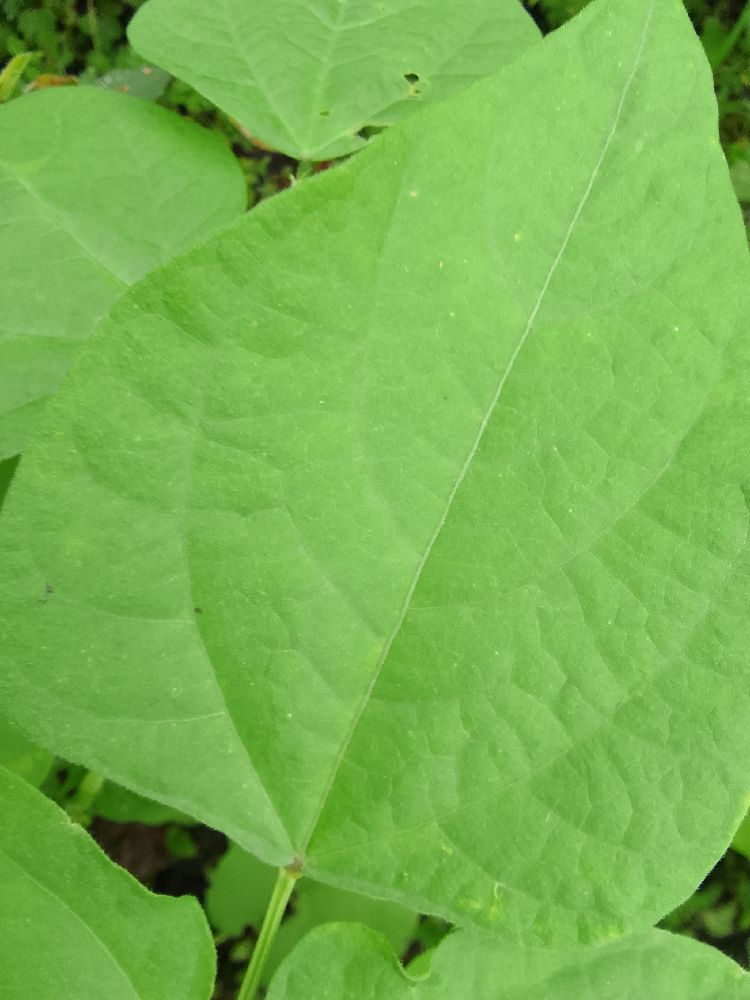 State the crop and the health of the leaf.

common bean, healthy
